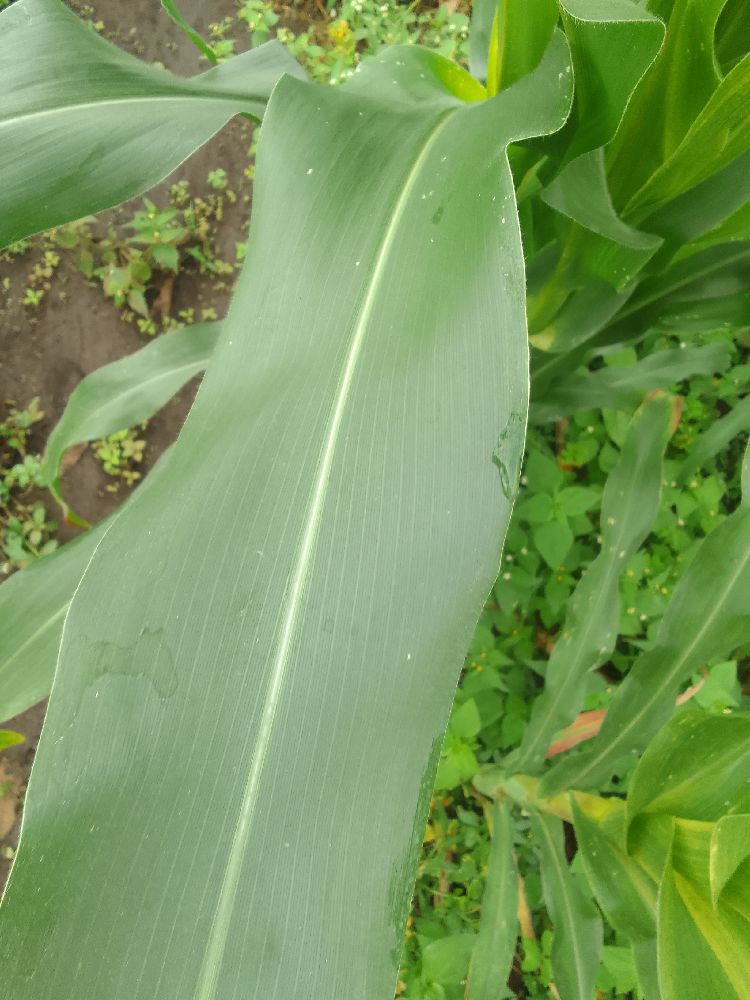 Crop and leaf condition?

maize, healthy
